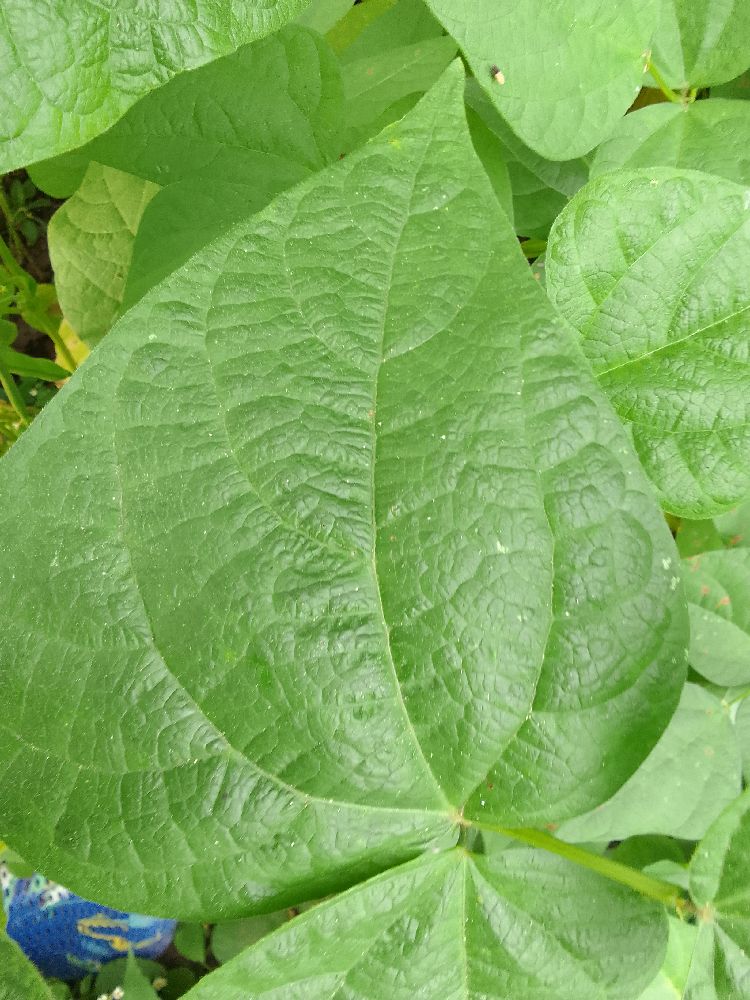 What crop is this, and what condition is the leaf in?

common bean, healthy
